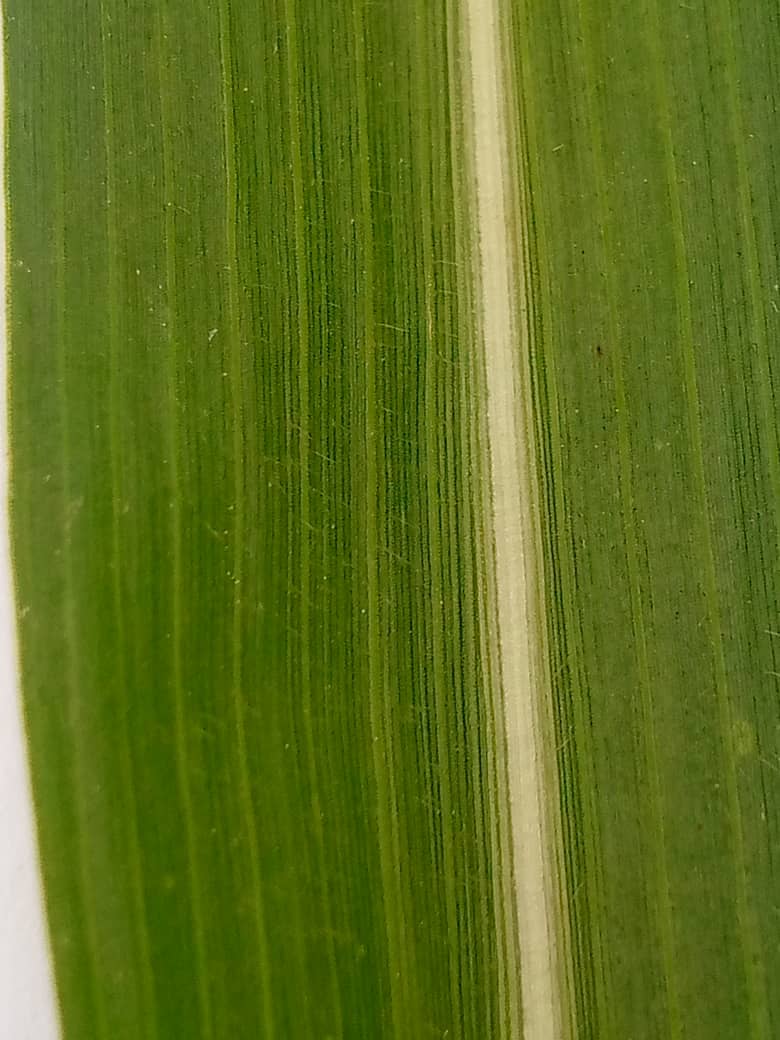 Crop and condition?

pearl millet, healthy leaves
